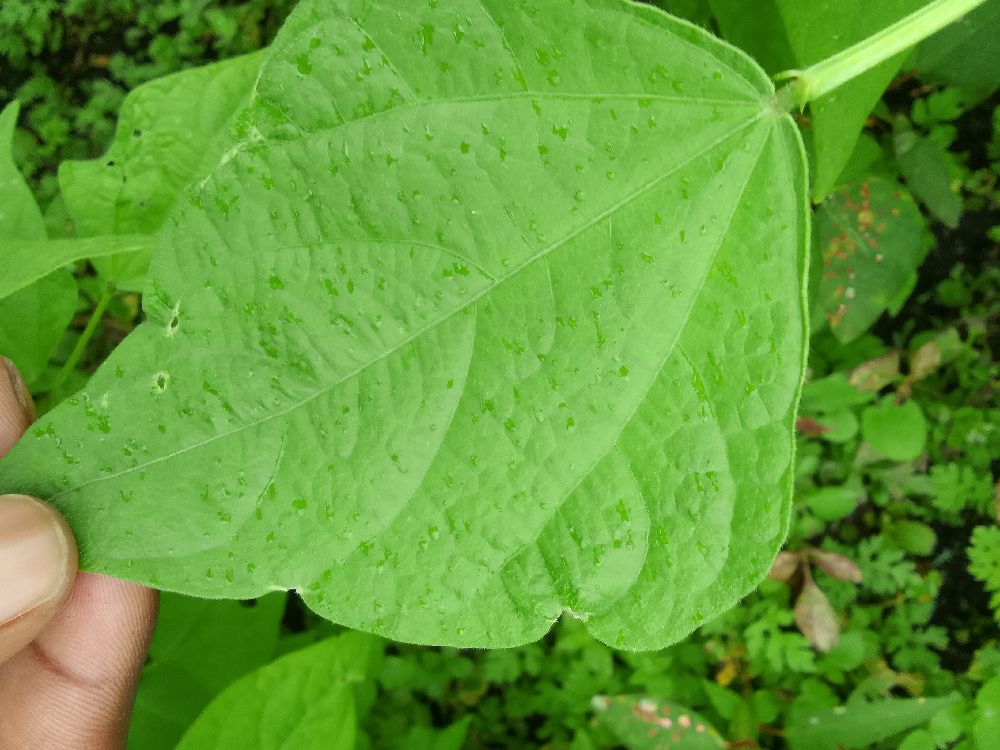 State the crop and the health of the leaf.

common bean, healthy
